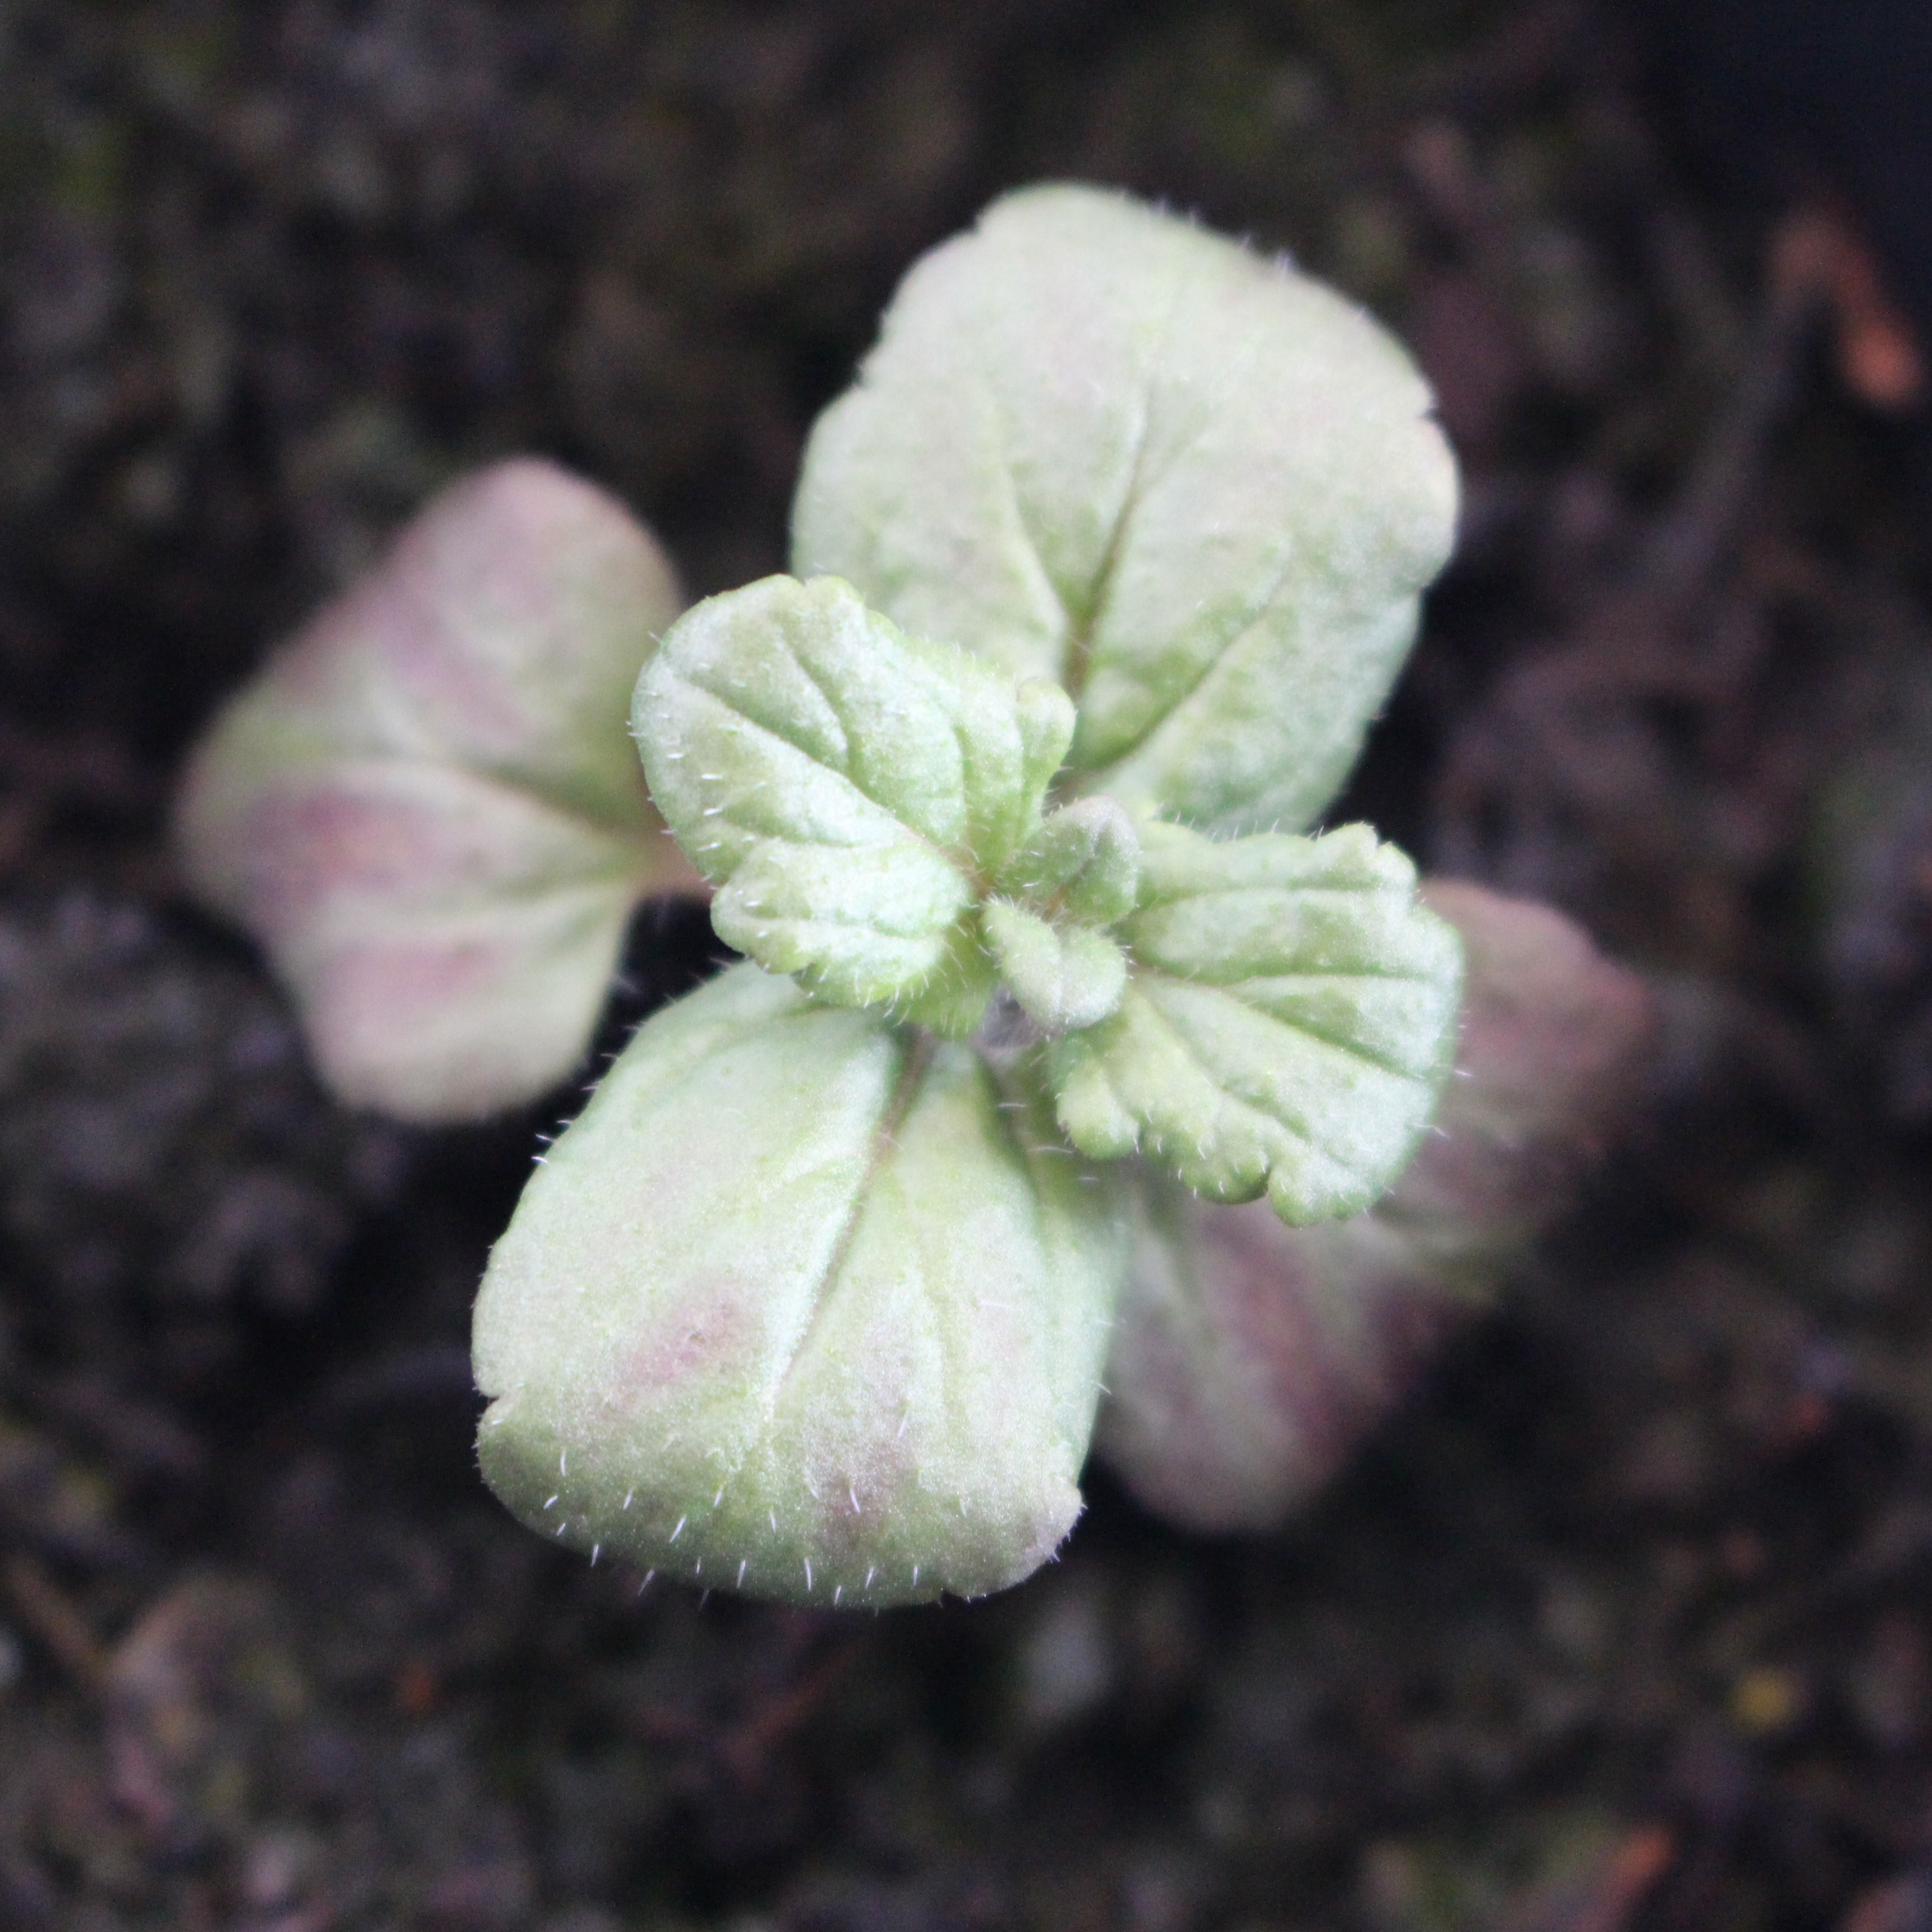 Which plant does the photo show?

Veronica persica
